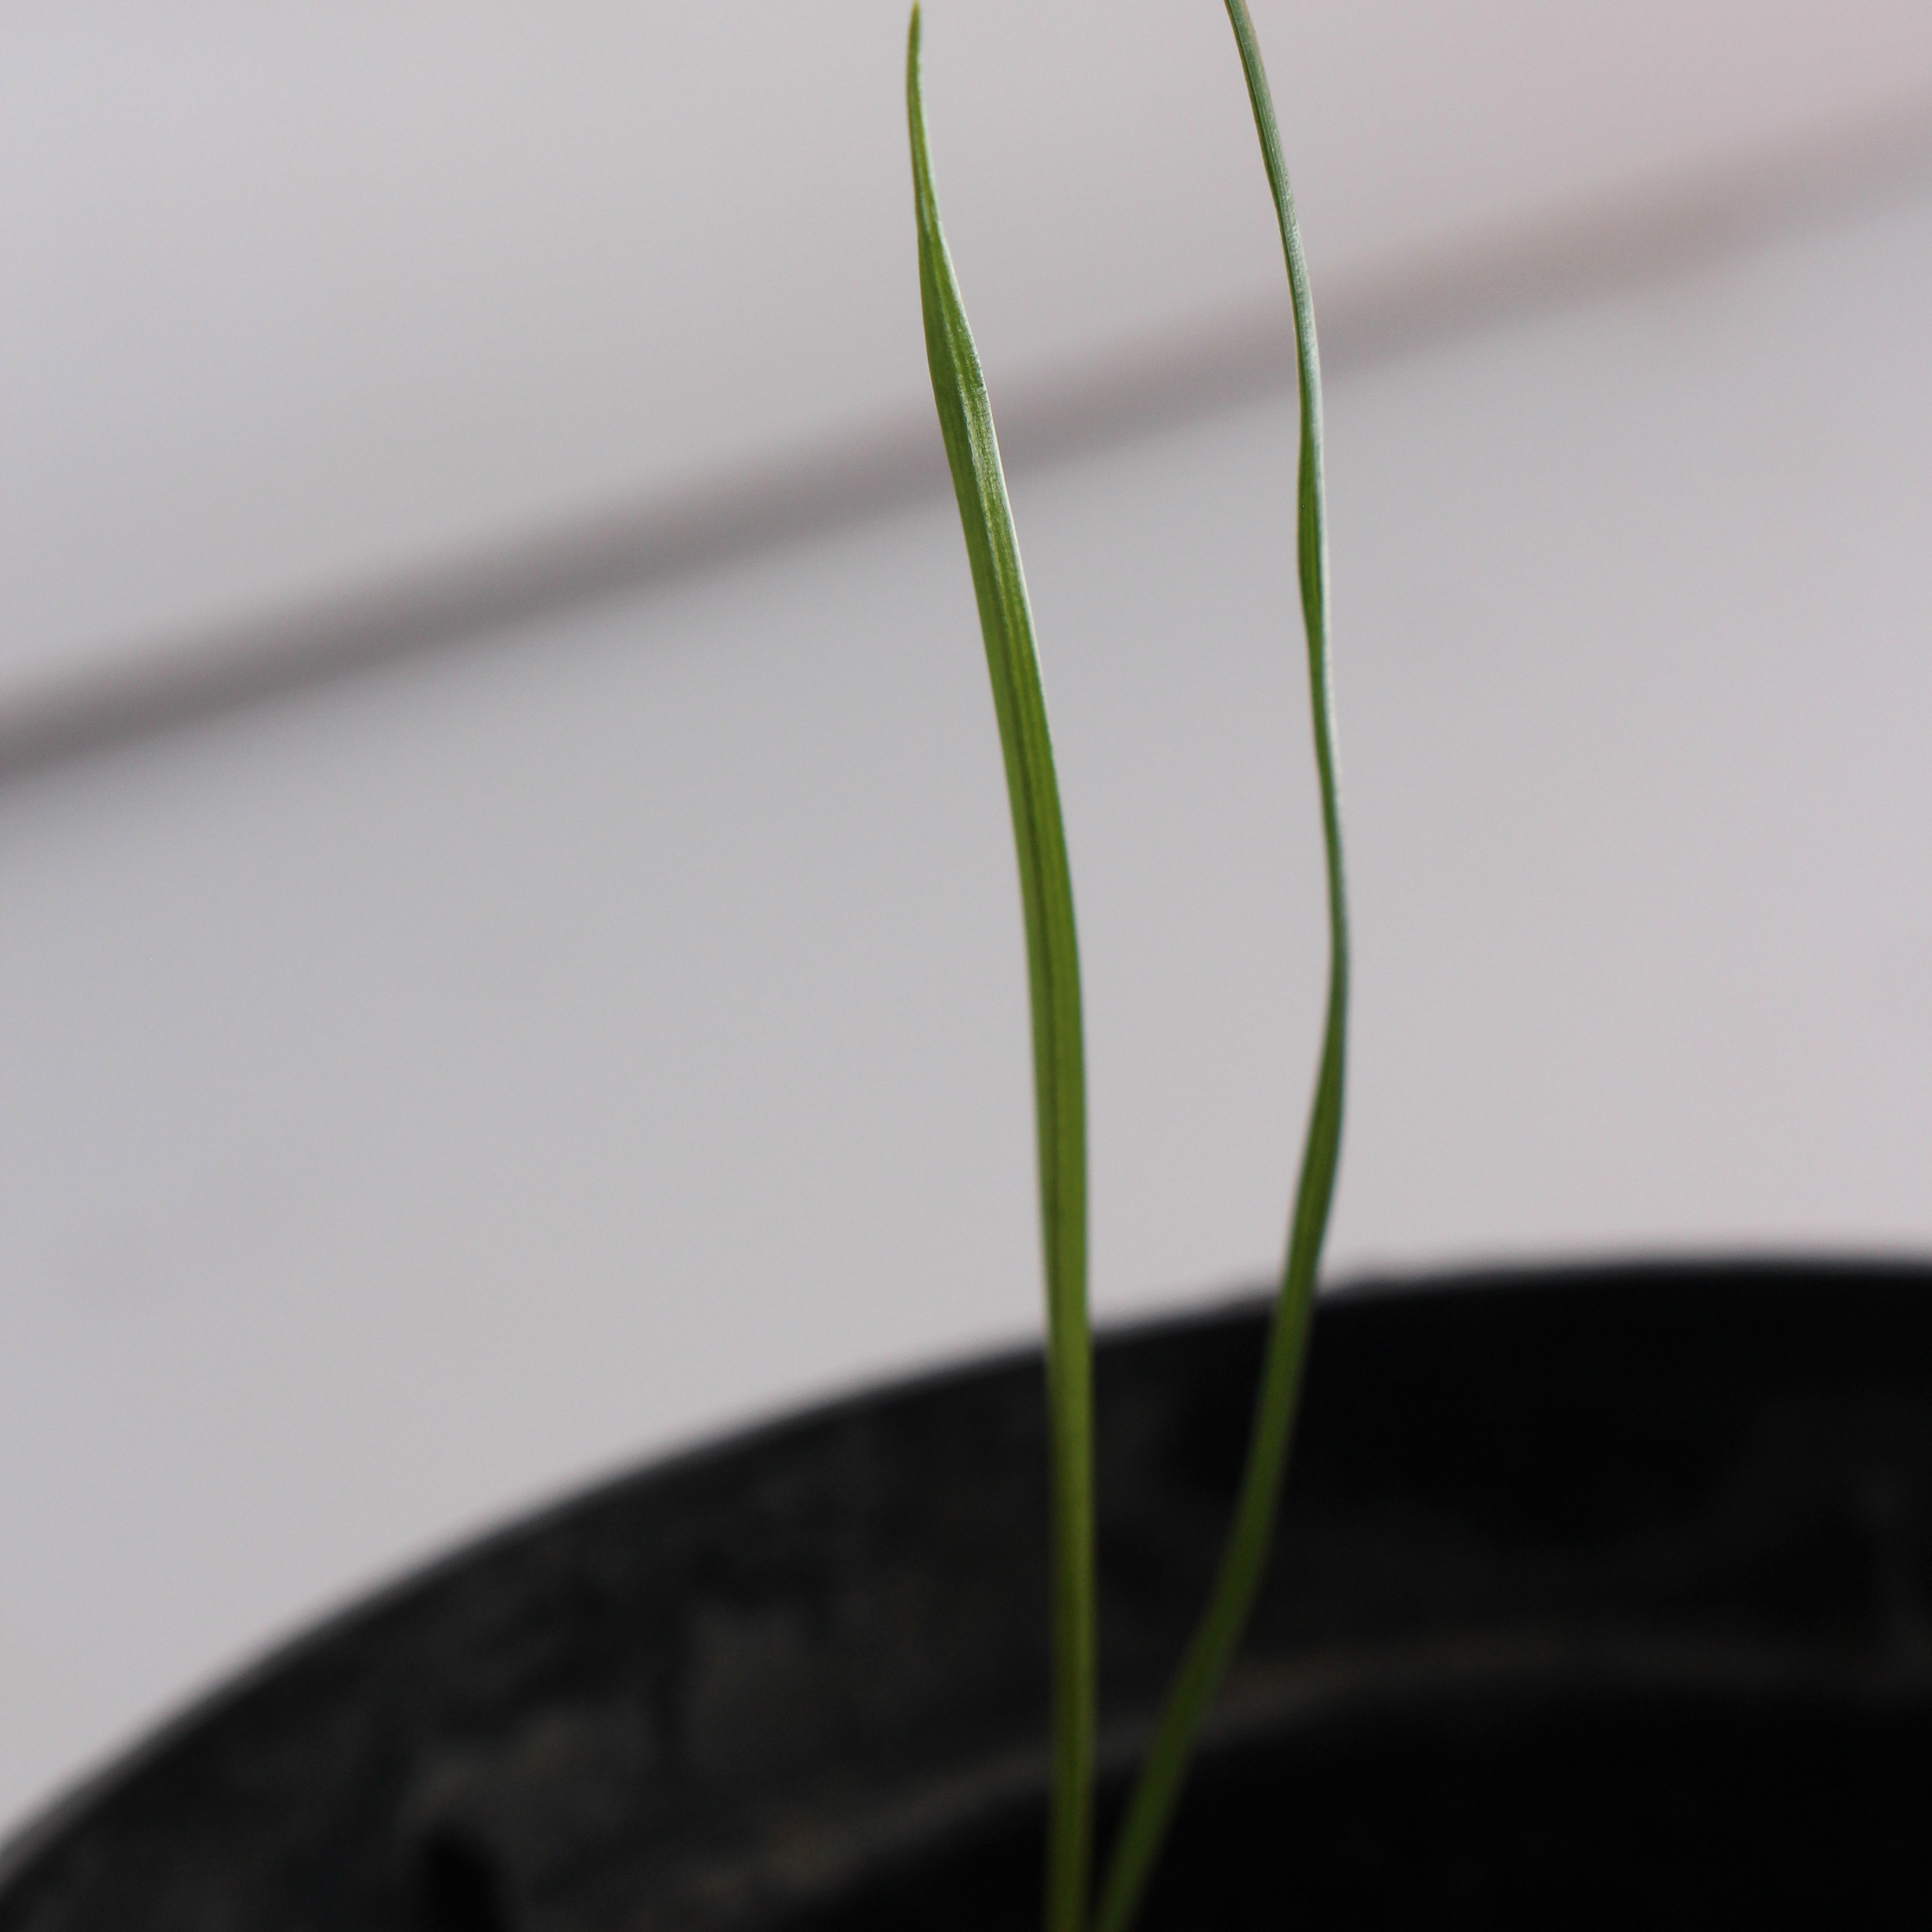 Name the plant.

Lolium multiflorum
